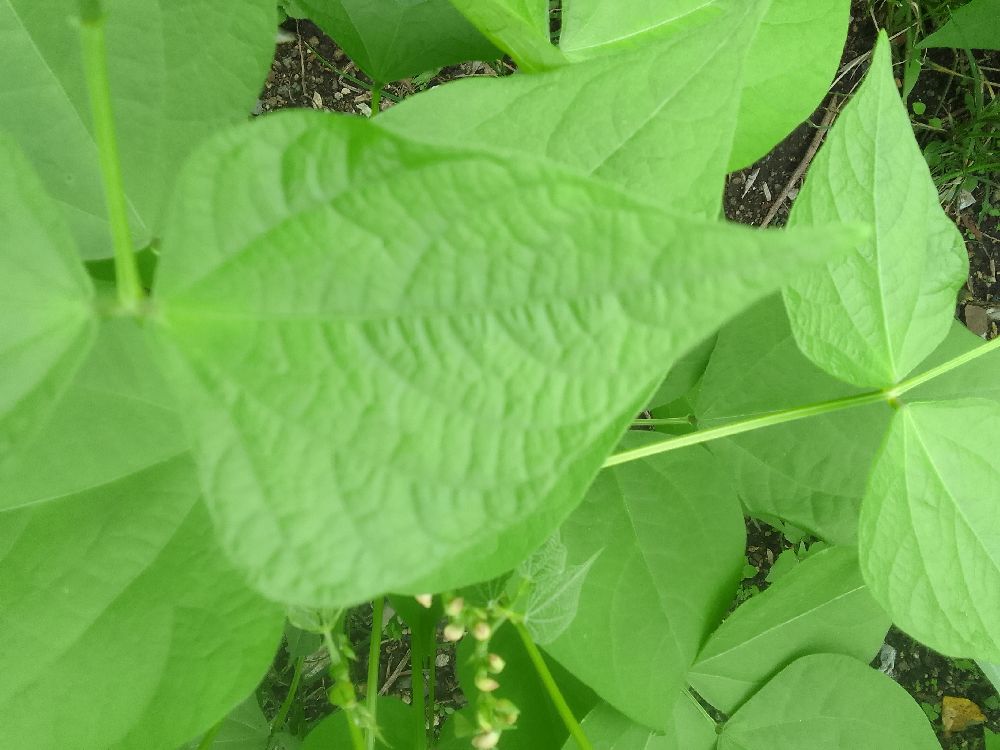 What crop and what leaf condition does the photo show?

common bean, healthy
